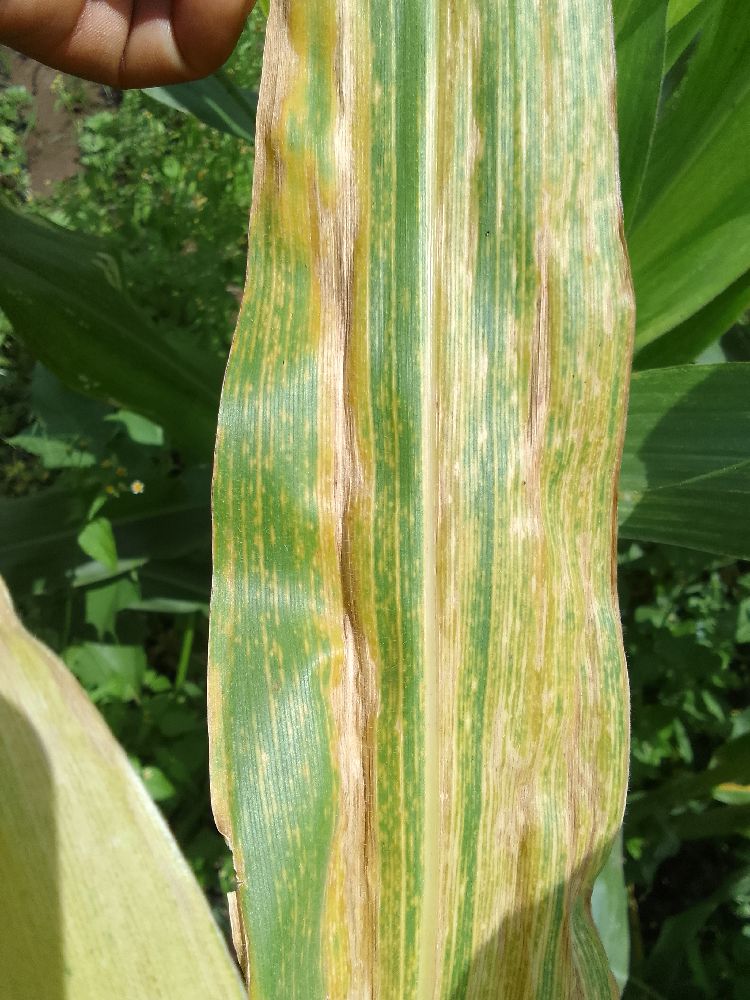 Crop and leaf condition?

maize, maize lethal necrosis
